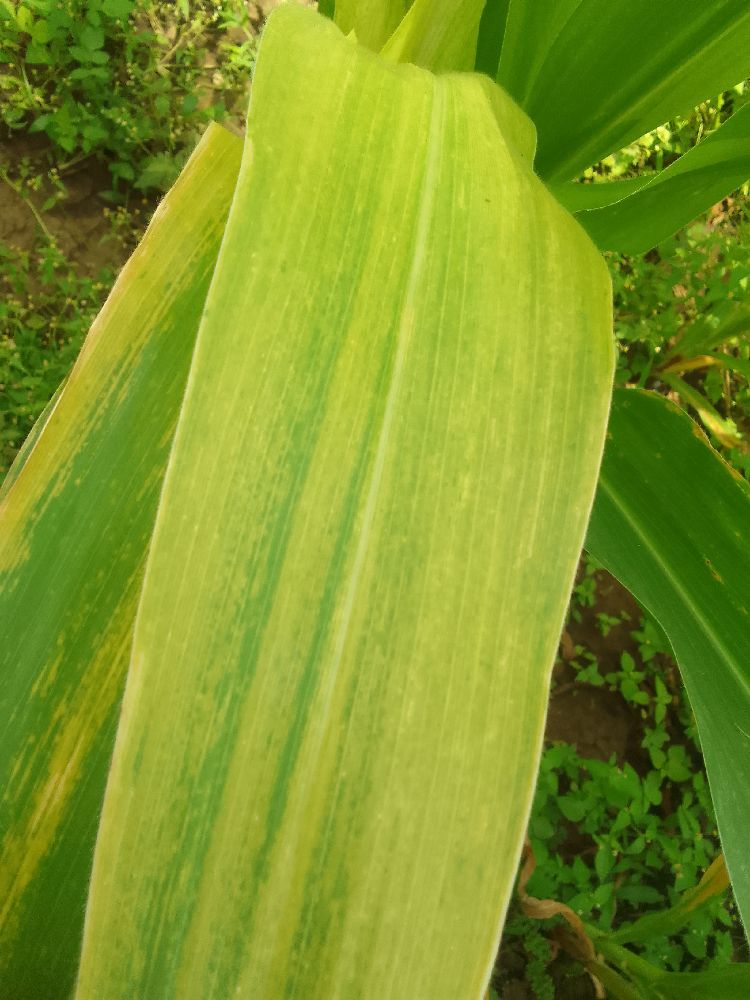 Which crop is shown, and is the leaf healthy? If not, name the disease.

maize, maize lethal necrosis
